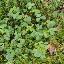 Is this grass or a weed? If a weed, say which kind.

unstructured weed
